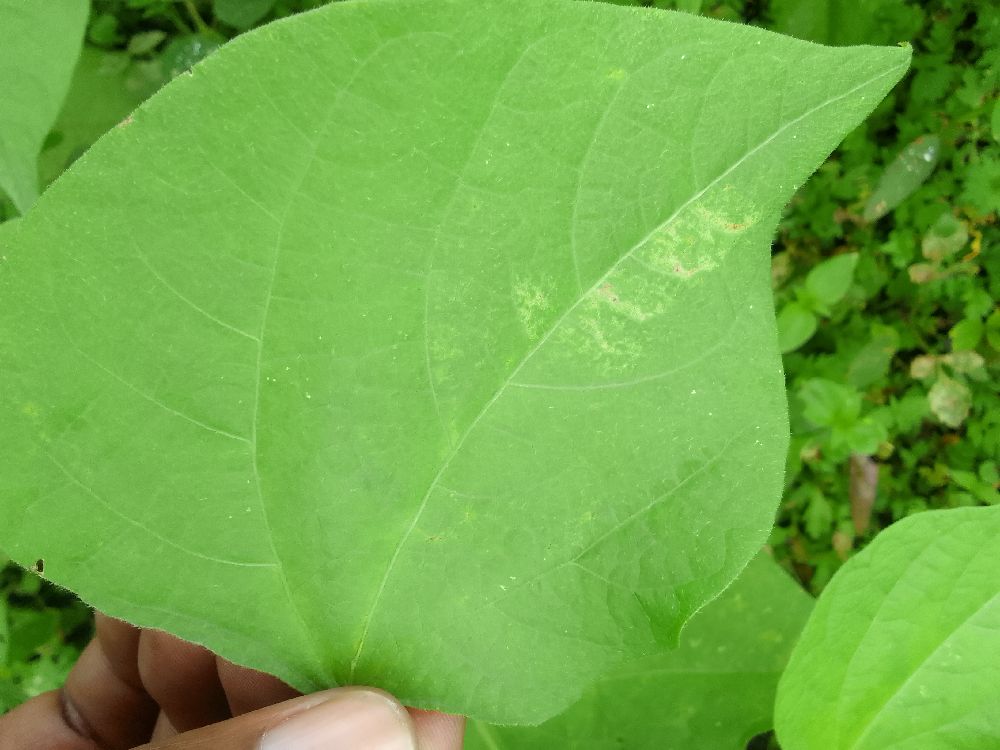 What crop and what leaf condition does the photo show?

common bean, healthy
